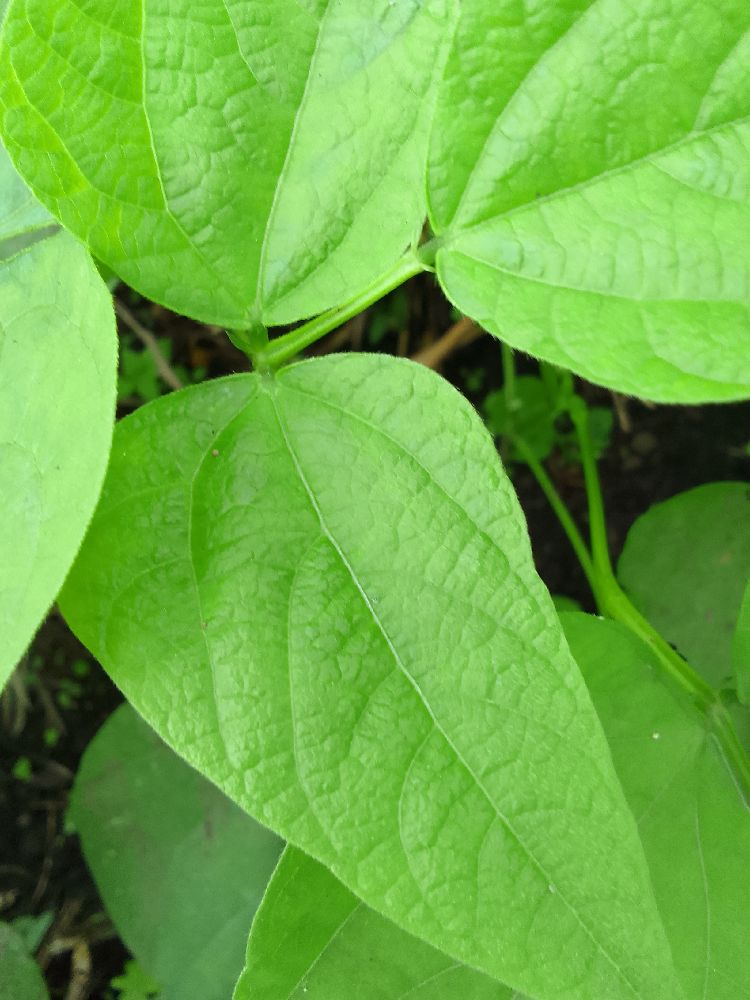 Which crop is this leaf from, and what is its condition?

common bean, healthy
